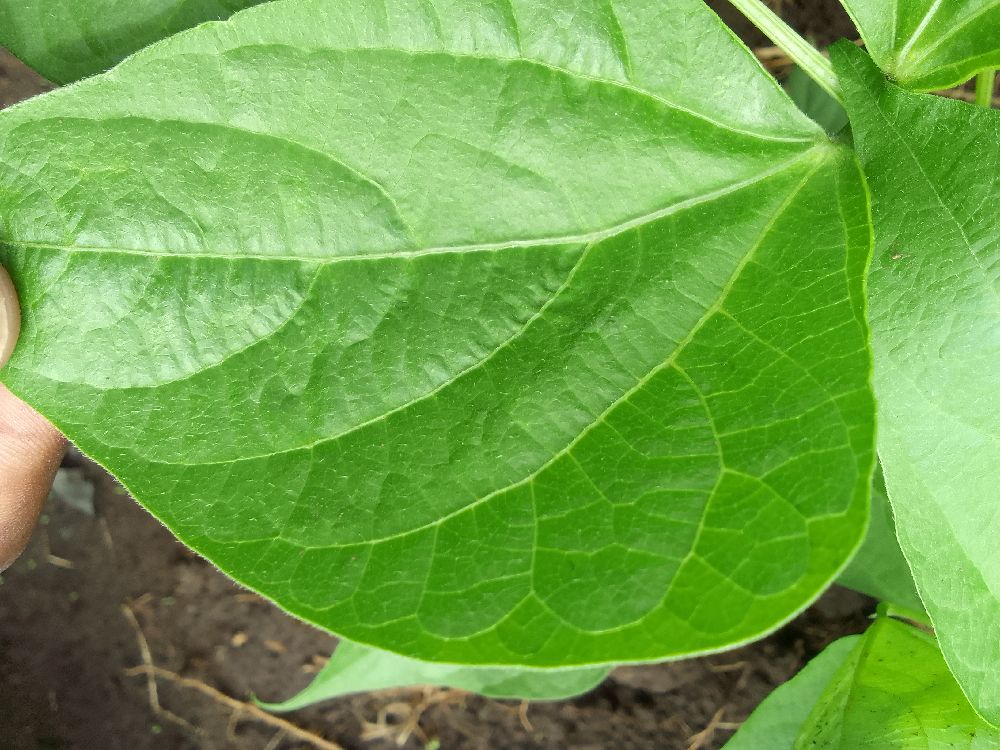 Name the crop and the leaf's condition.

common bean, healthy
